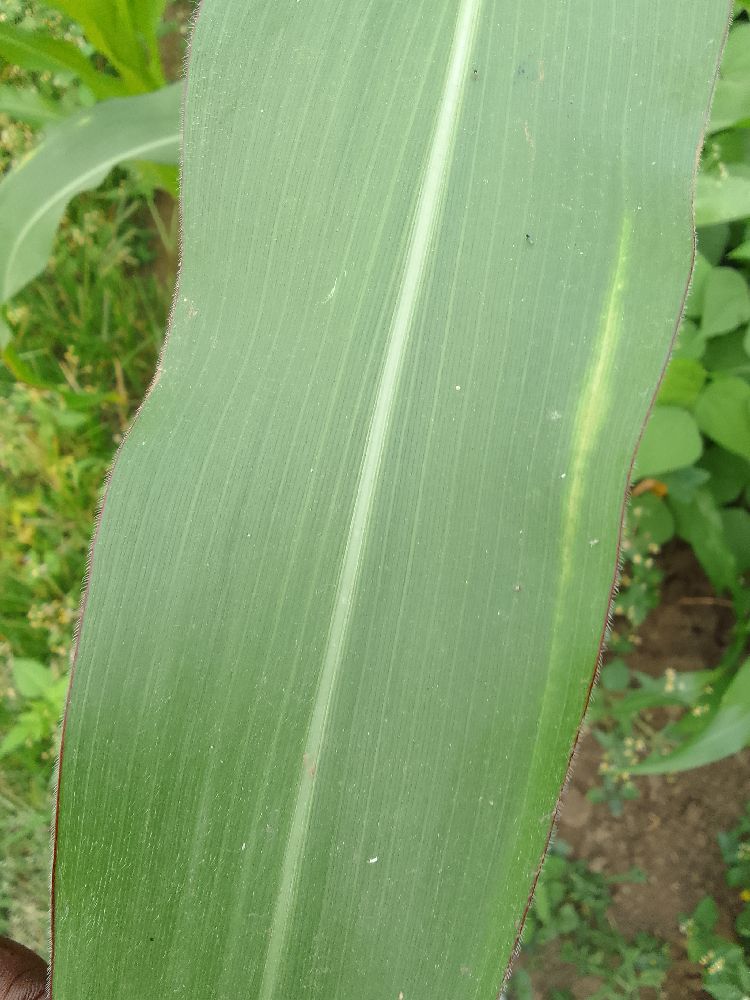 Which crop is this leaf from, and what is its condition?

maize, healthy
